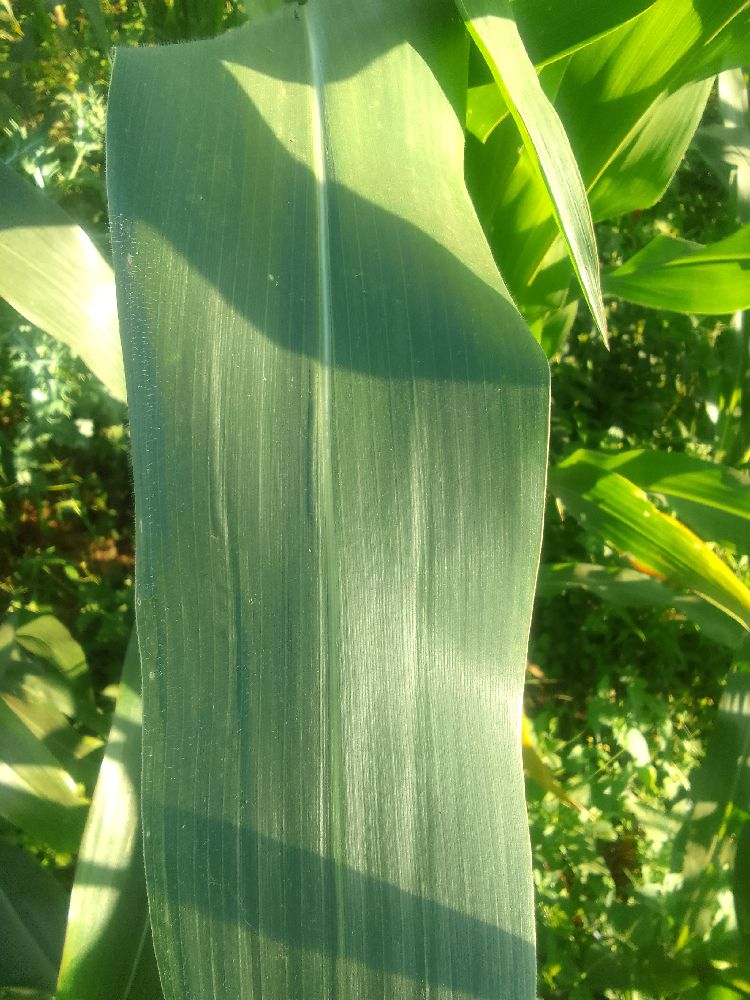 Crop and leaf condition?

maize, healthy
